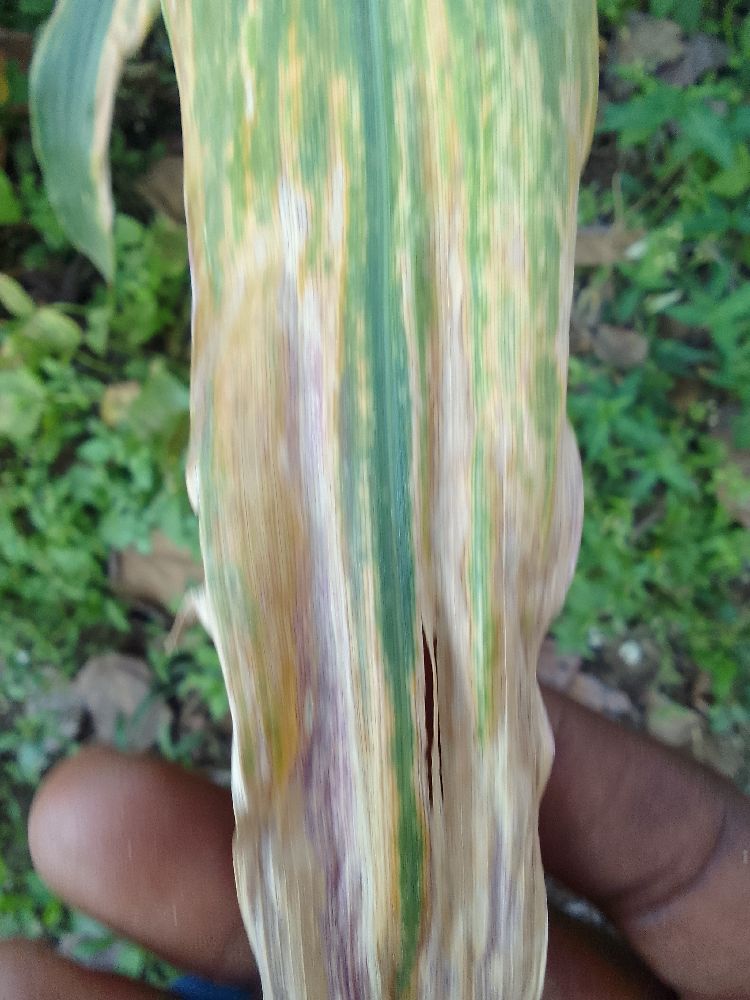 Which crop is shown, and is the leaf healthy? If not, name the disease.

maize, maize lethal necrosis
